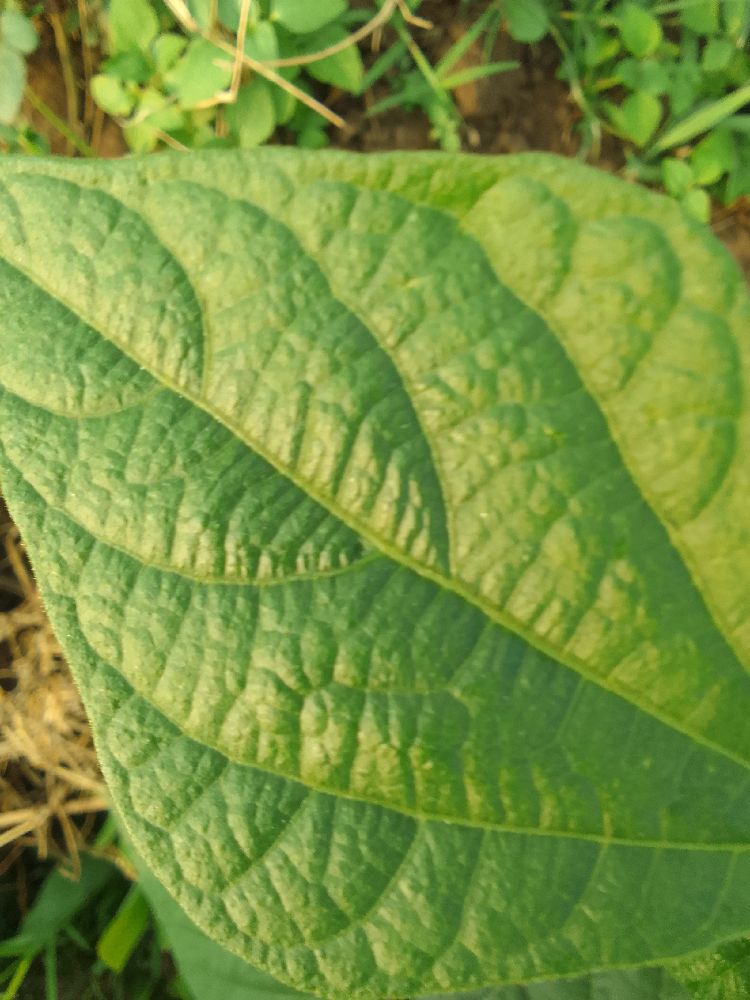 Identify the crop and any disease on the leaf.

common bean, healthy
